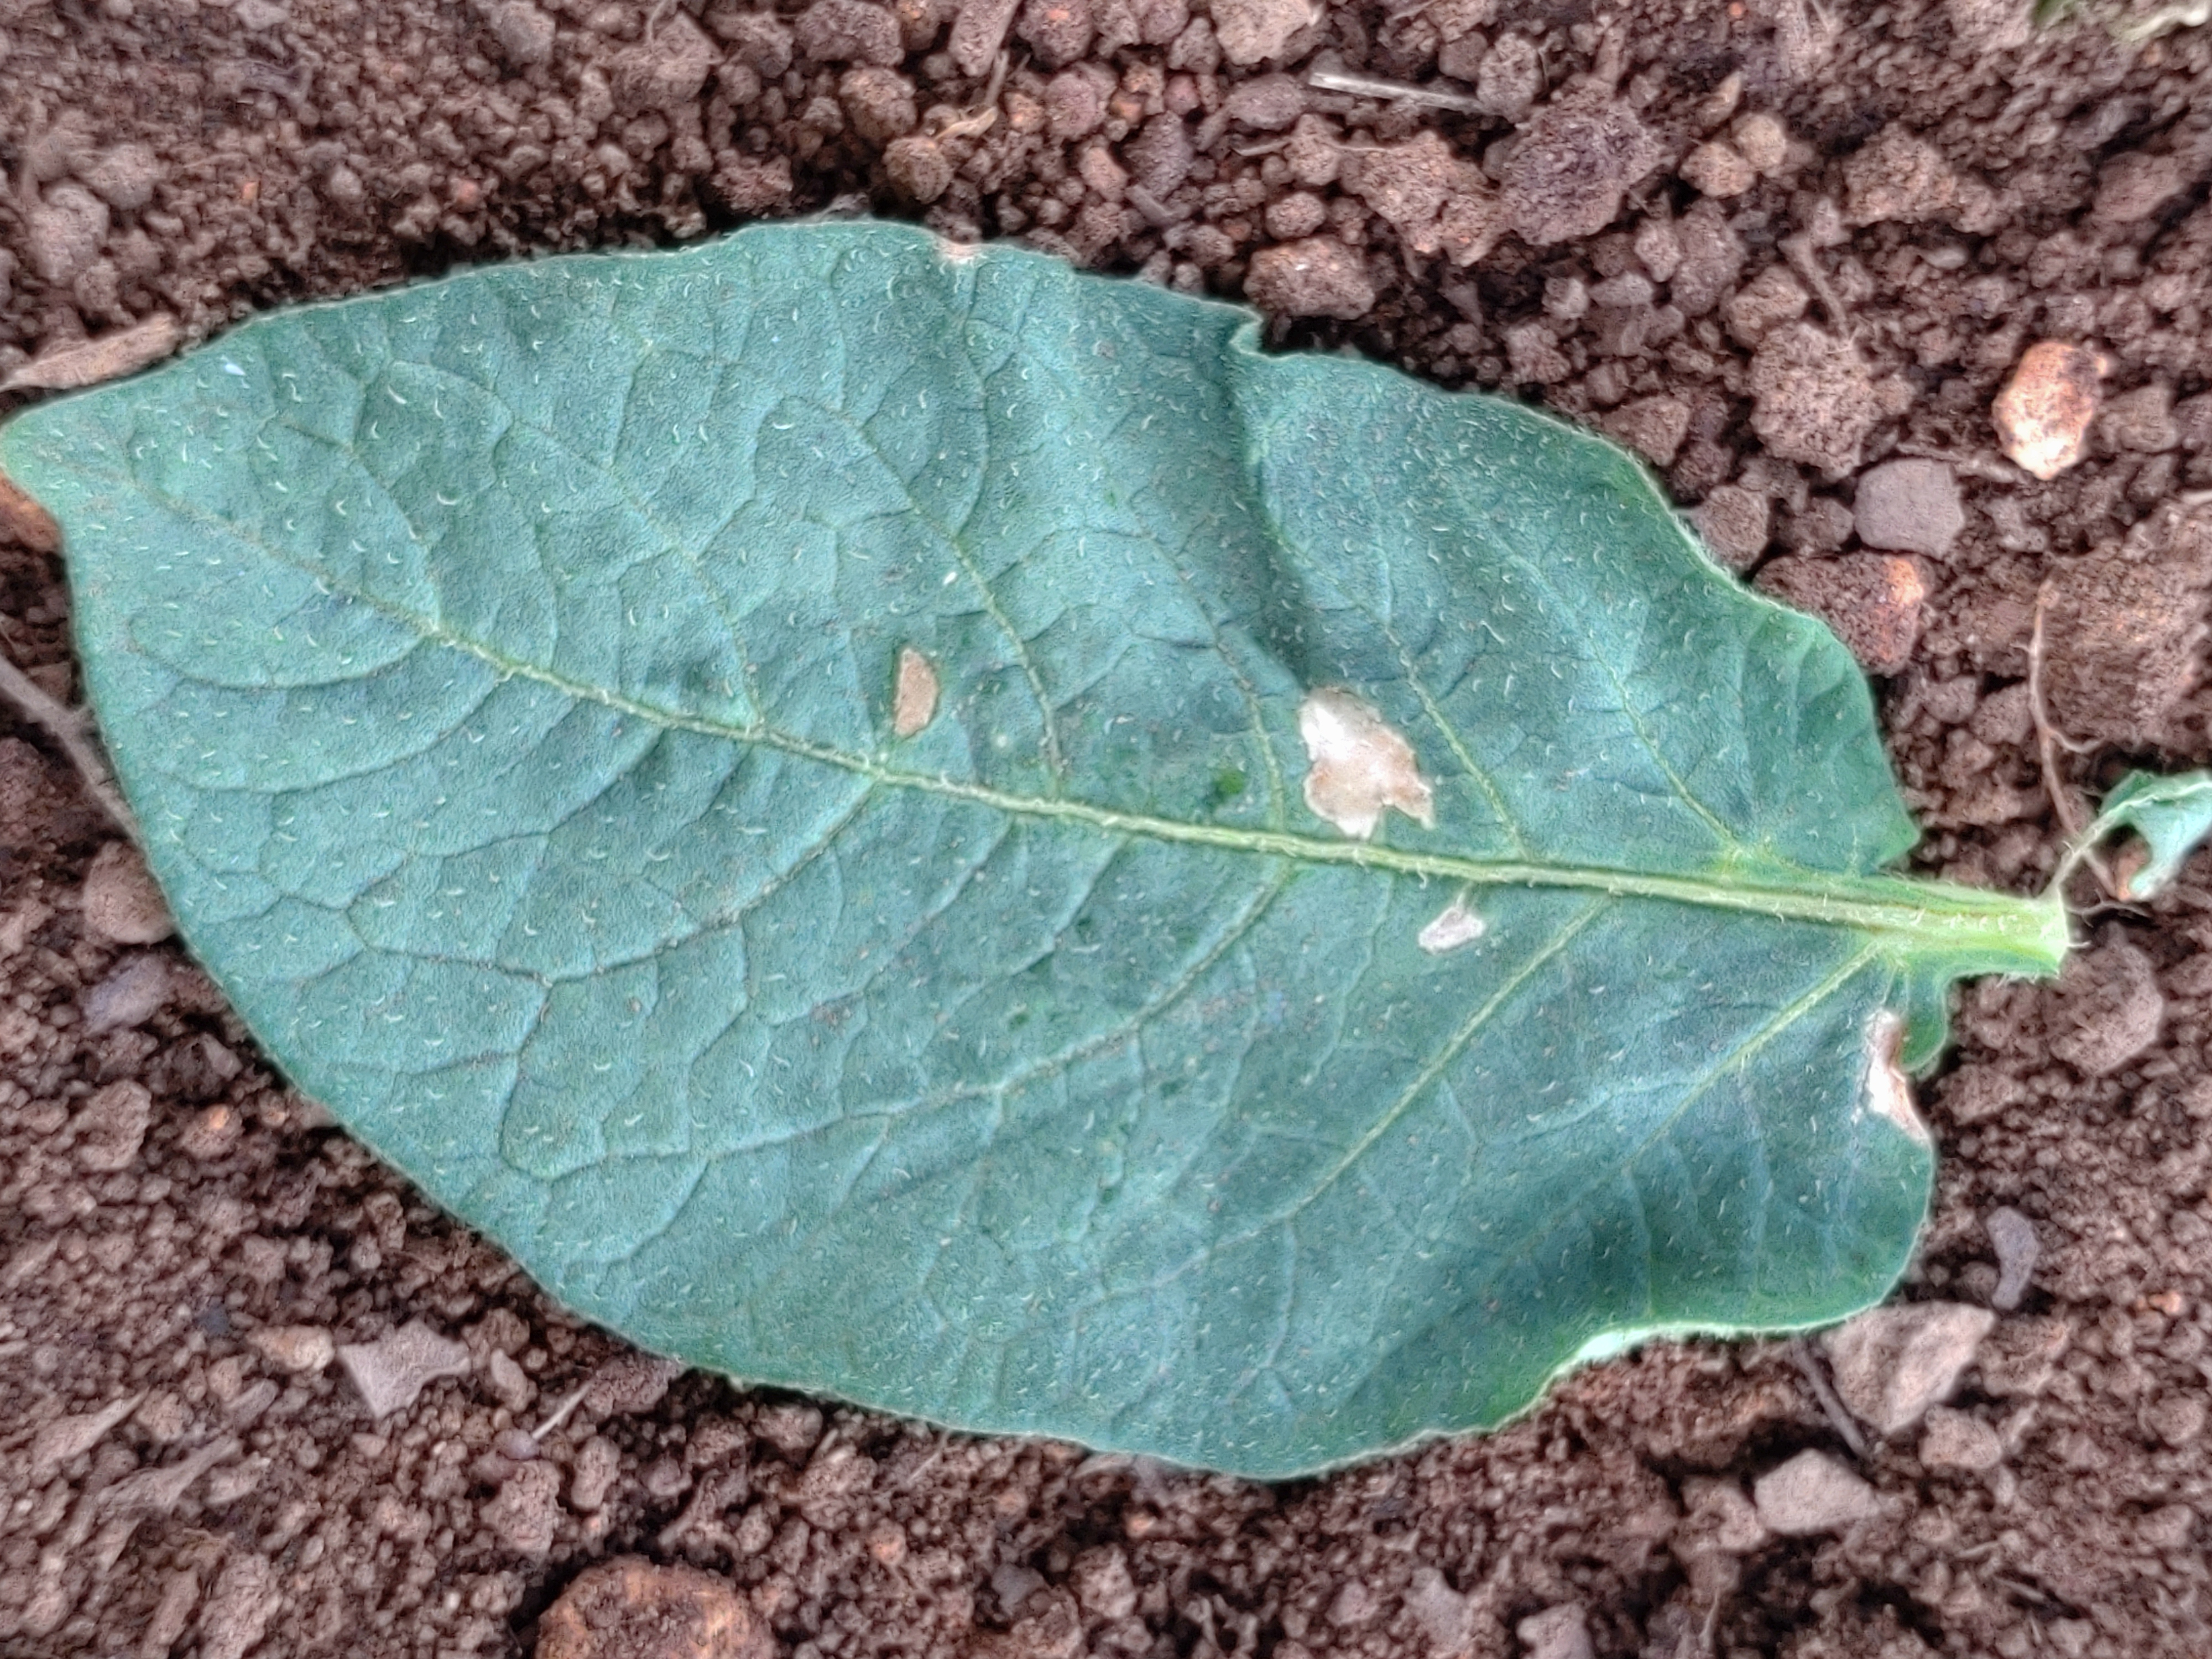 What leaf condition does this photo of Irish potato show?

early blight
